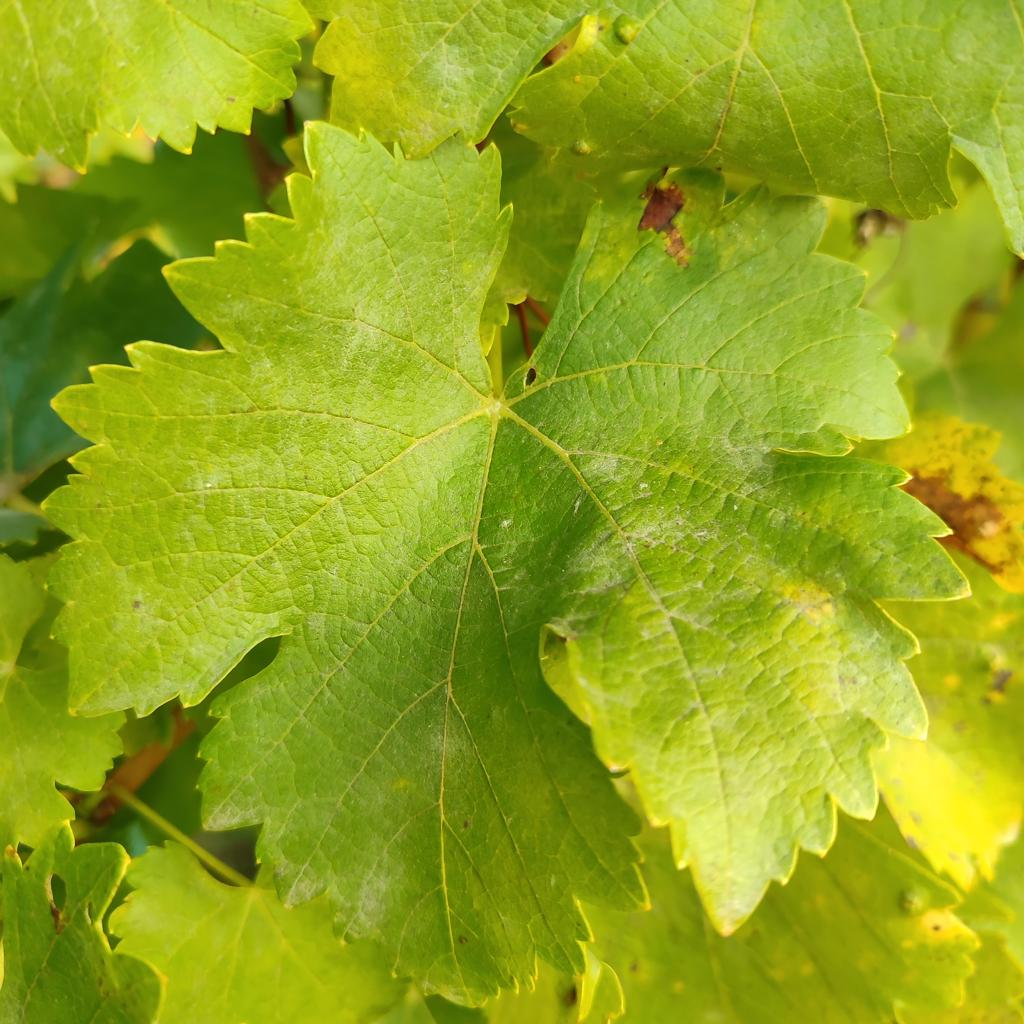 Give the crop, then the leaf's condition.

grapevine, powdery mildew
